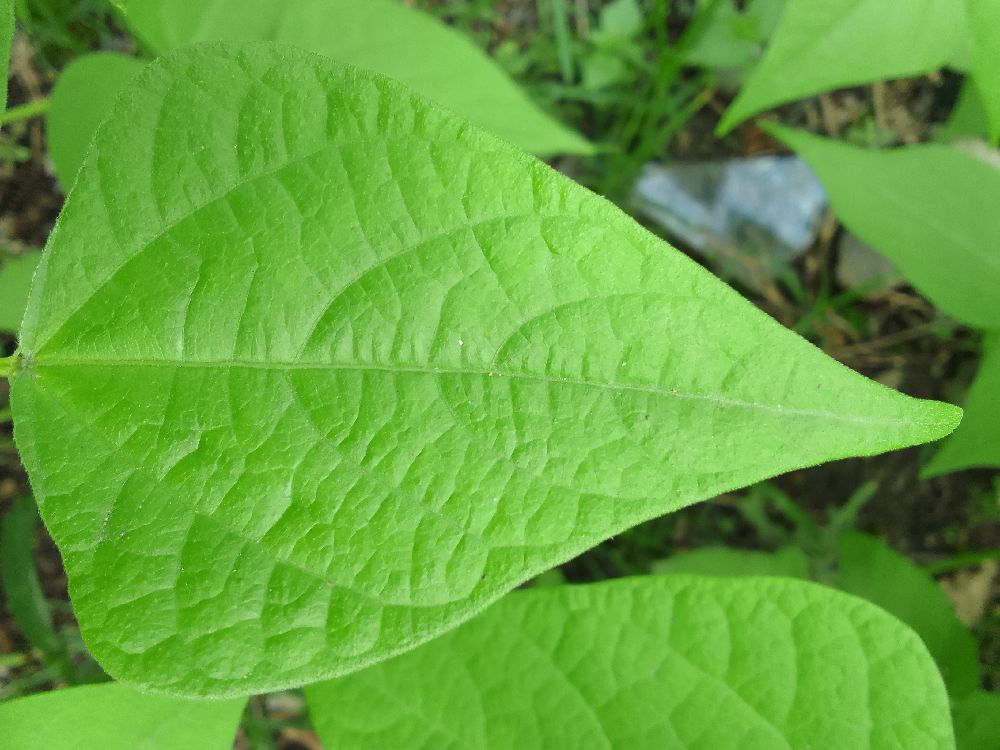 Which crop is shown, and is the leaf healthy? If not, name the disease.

common bean, healthy
